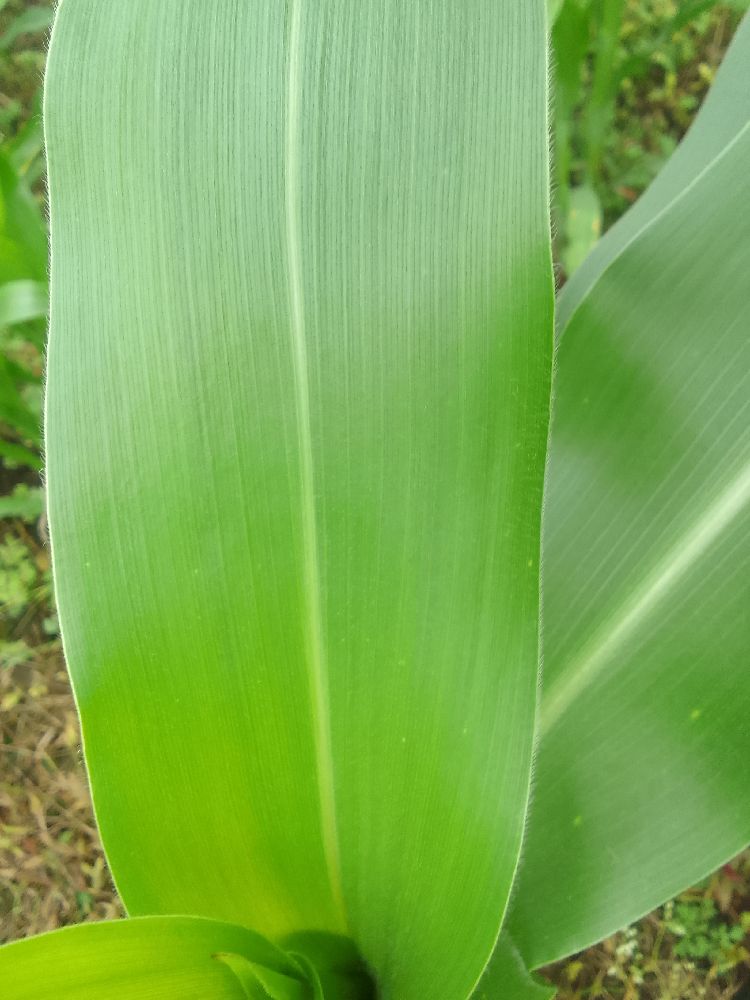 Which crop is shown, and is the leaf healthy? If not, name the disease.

maize, healthy
